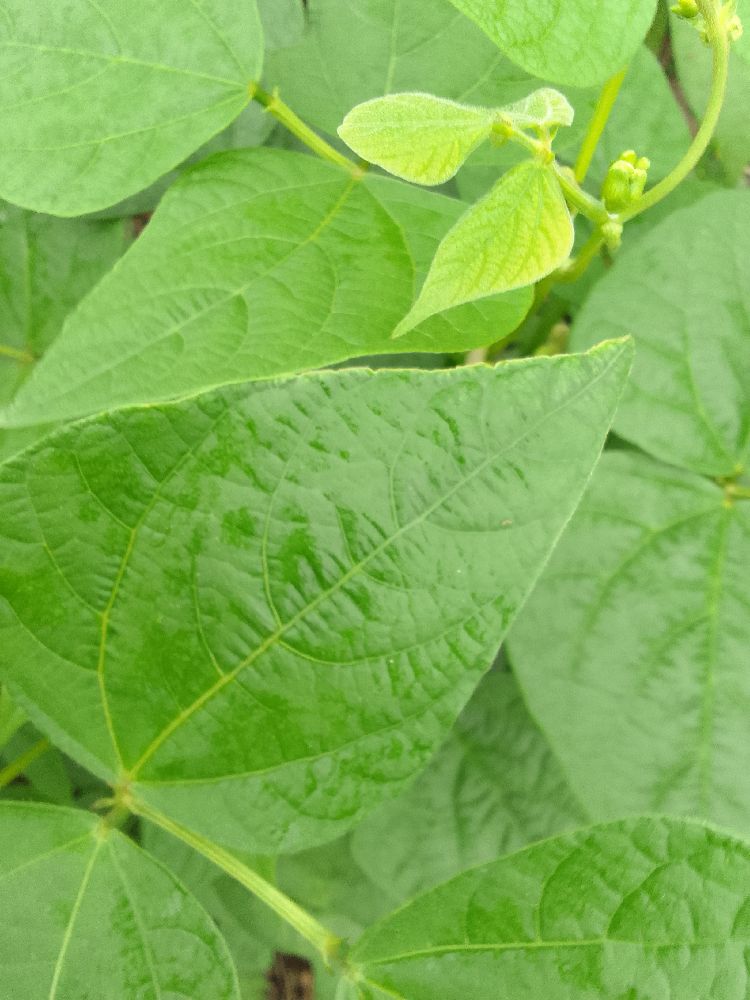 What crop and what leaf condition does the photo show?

common bean, healthy
